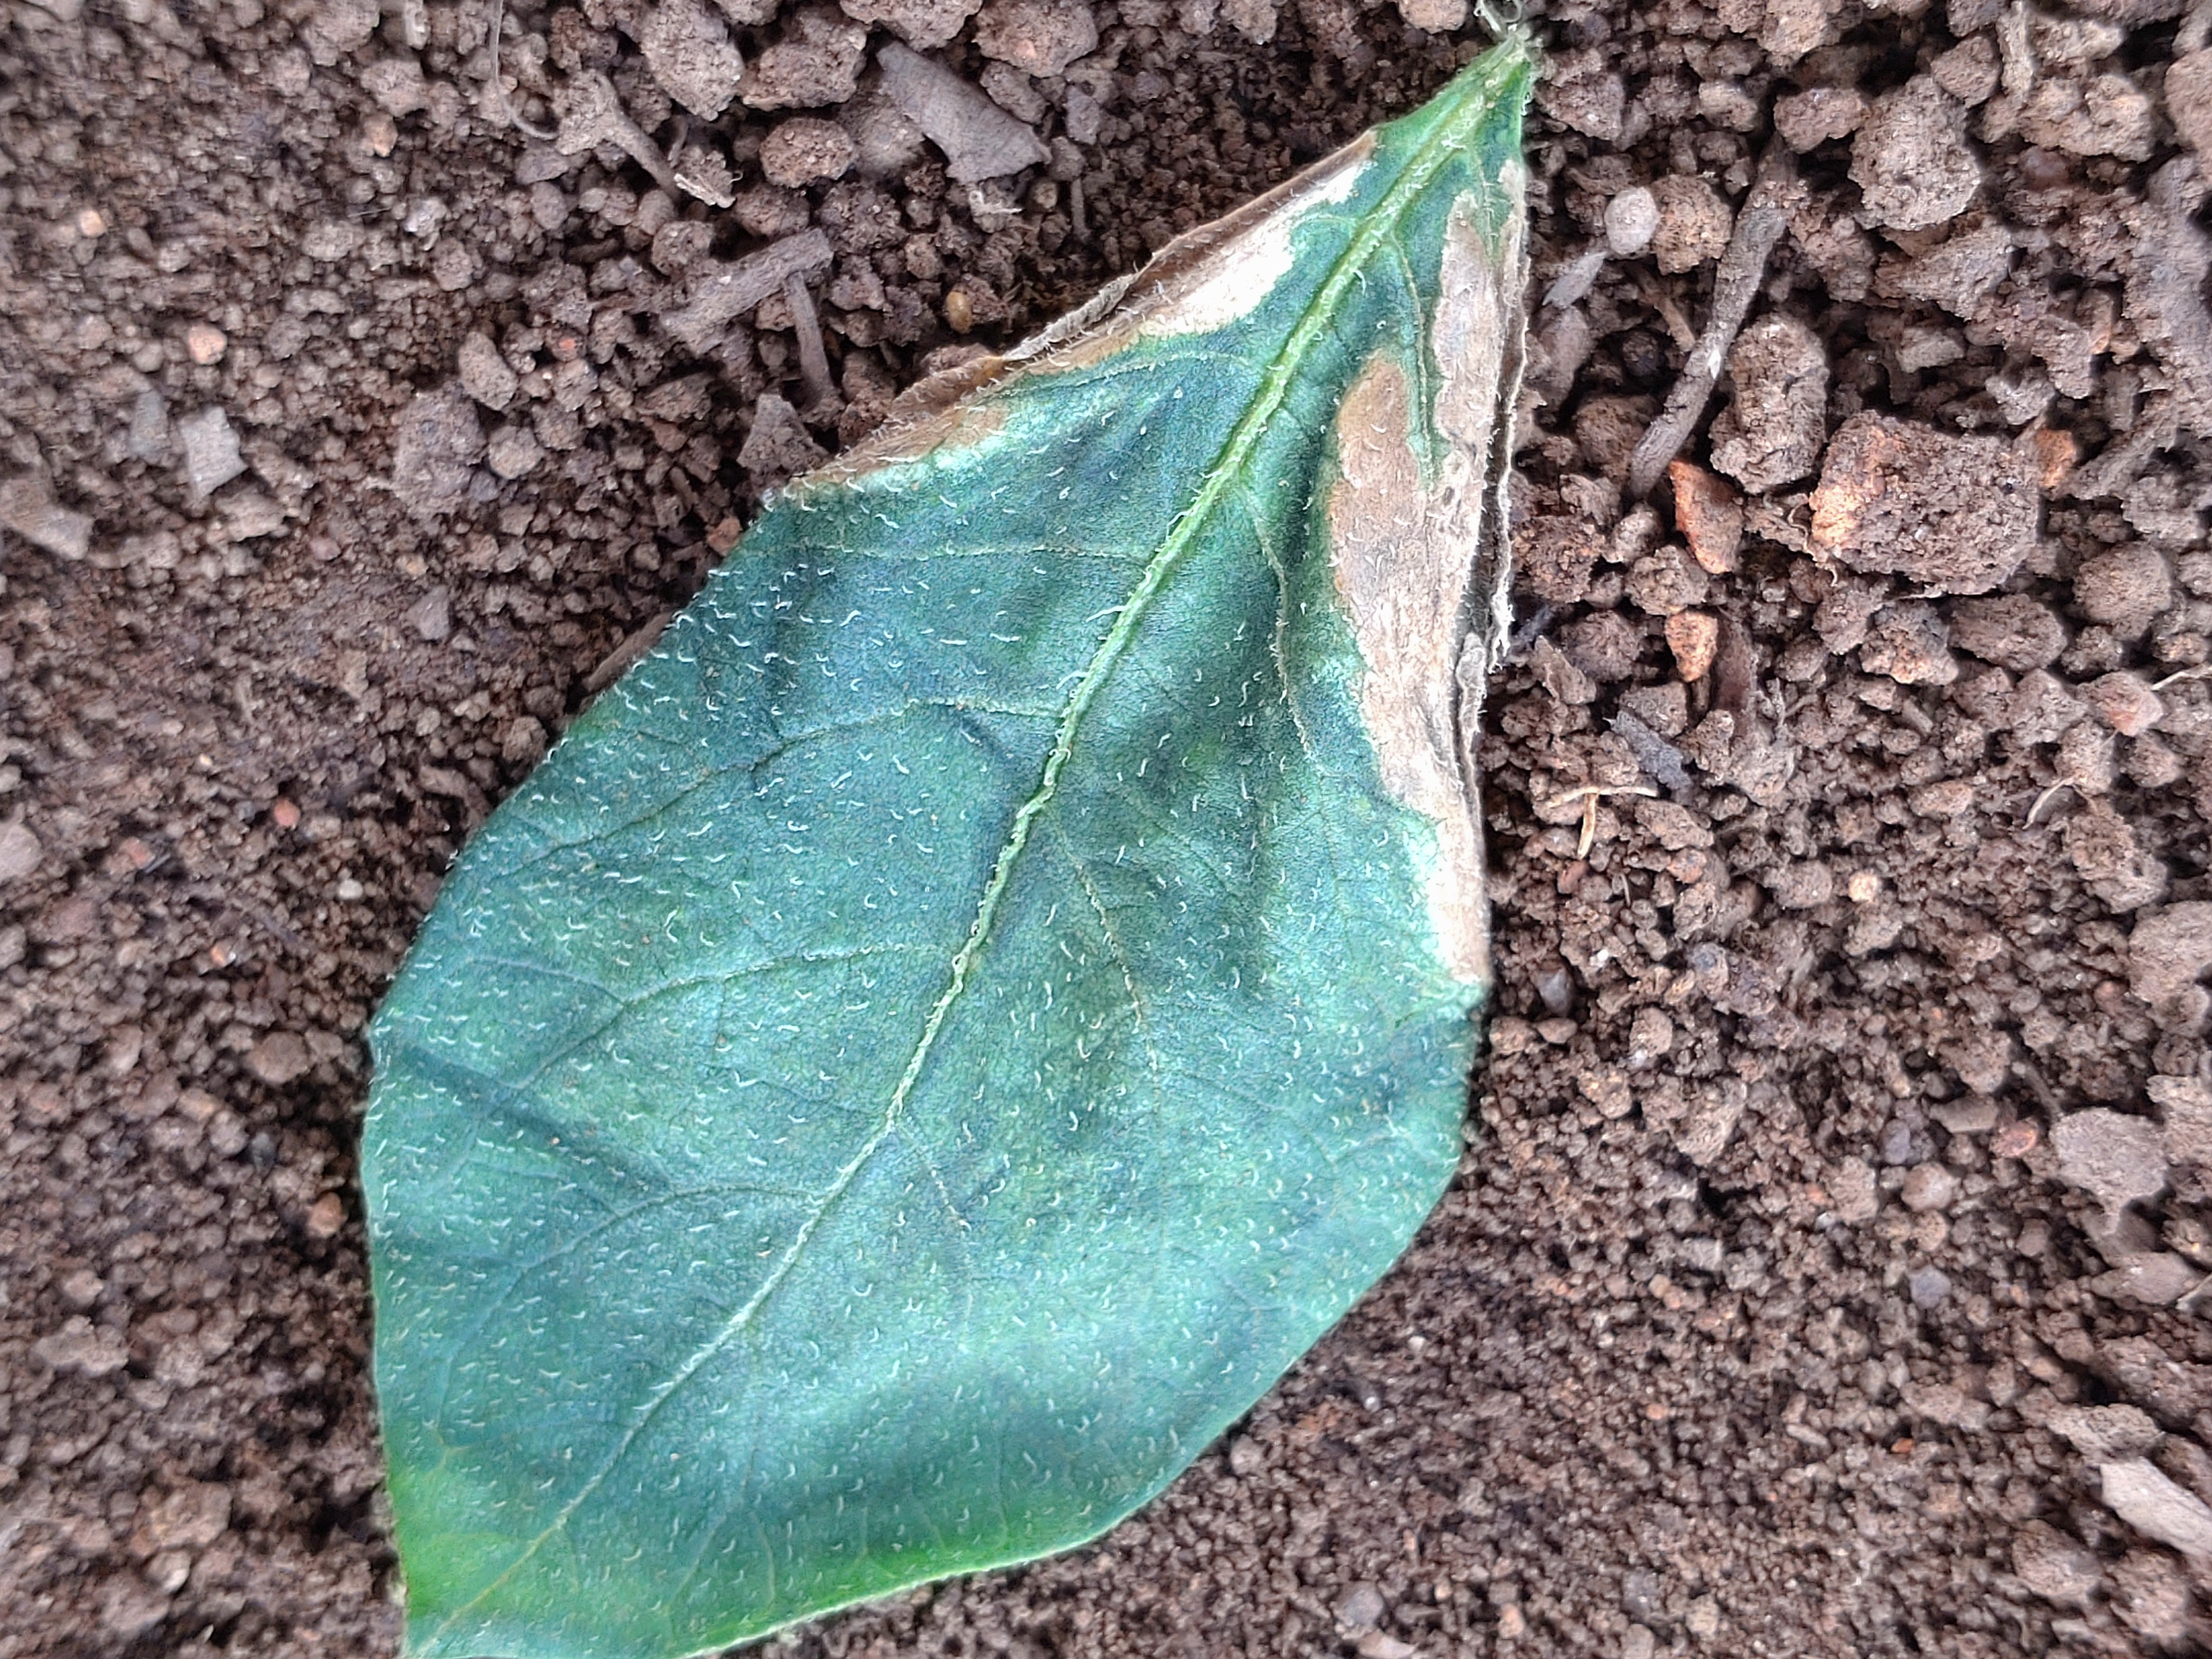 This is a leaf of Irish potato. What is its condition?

early blight
